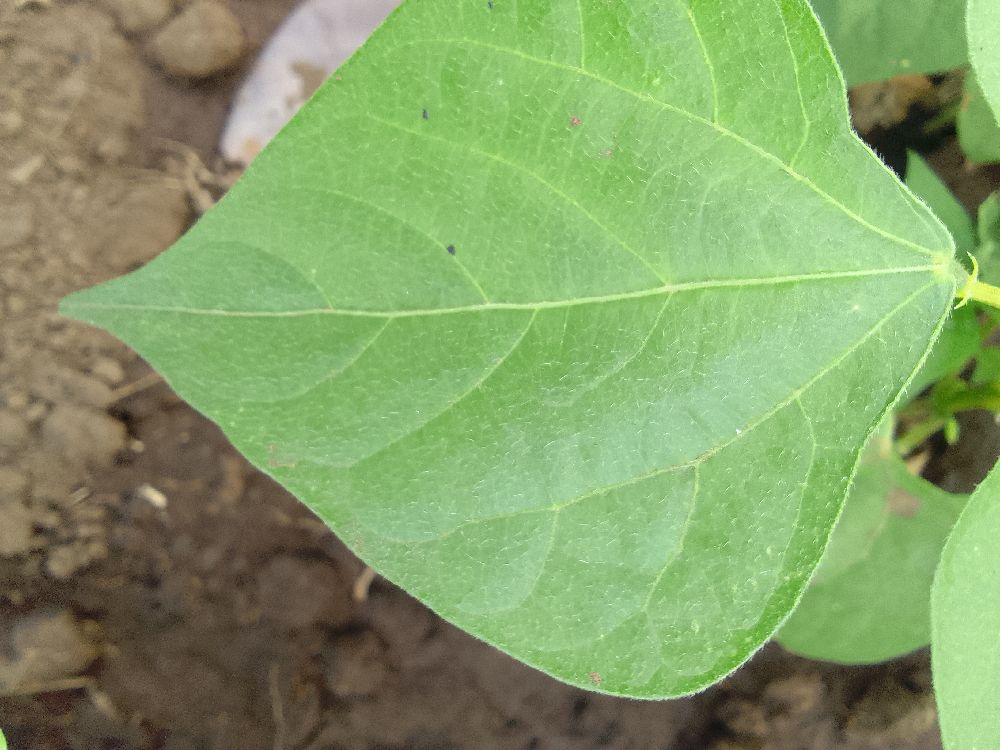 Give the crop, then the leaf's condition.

common bean, healthy
